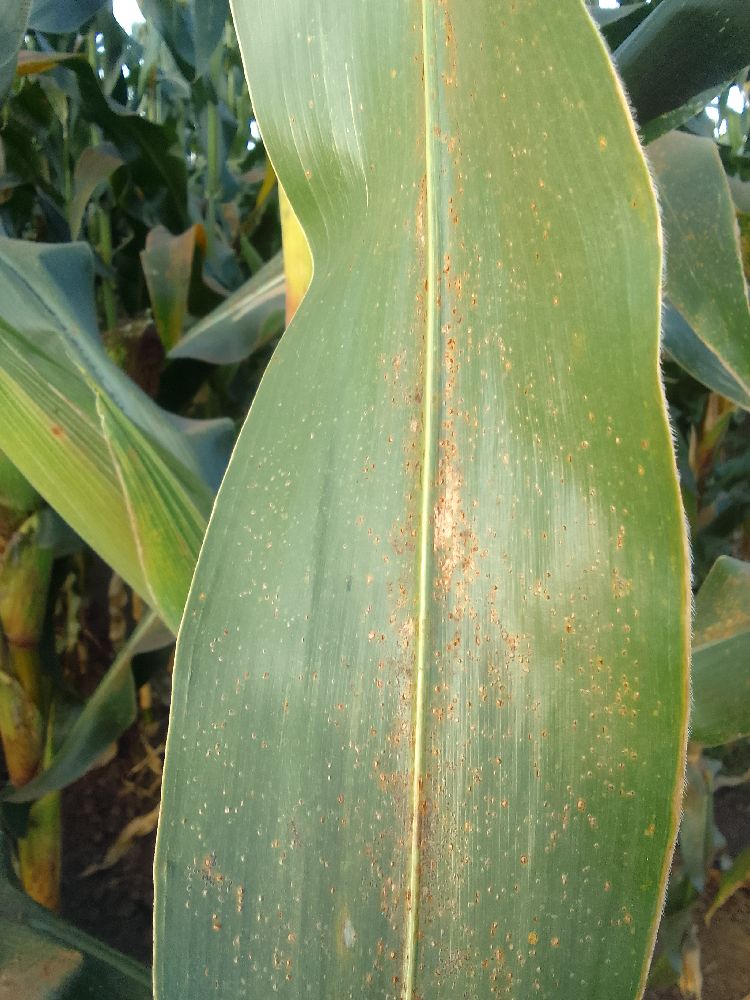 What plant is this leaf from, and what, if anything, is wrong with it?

maize, maize lethal necrosis
